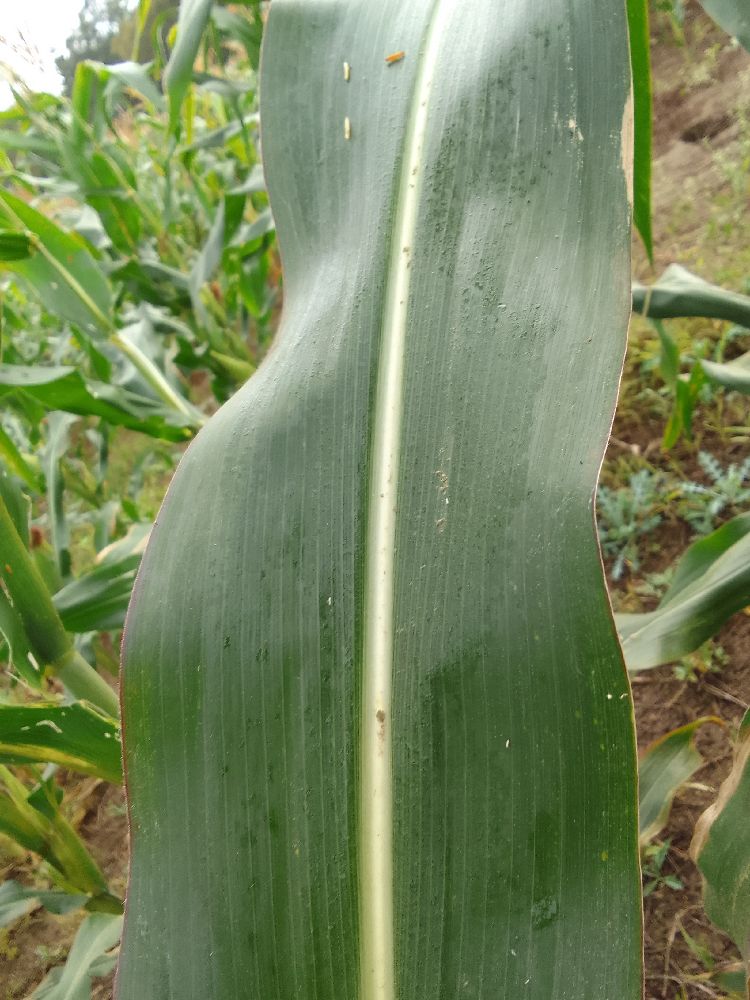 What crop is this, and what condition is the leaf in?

maize, healthy
